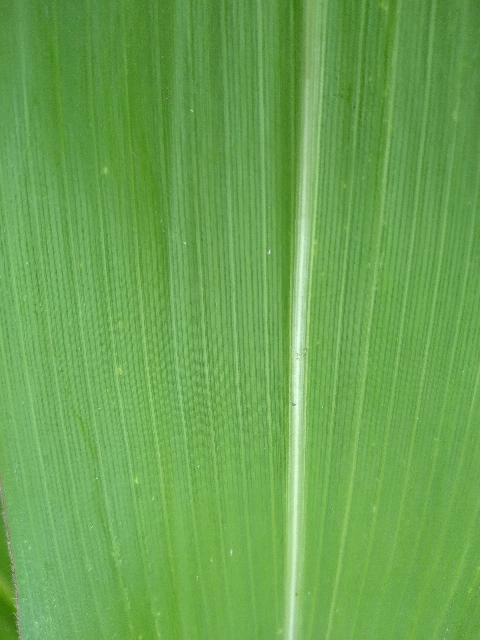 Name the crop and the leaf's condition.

maize, healthy
